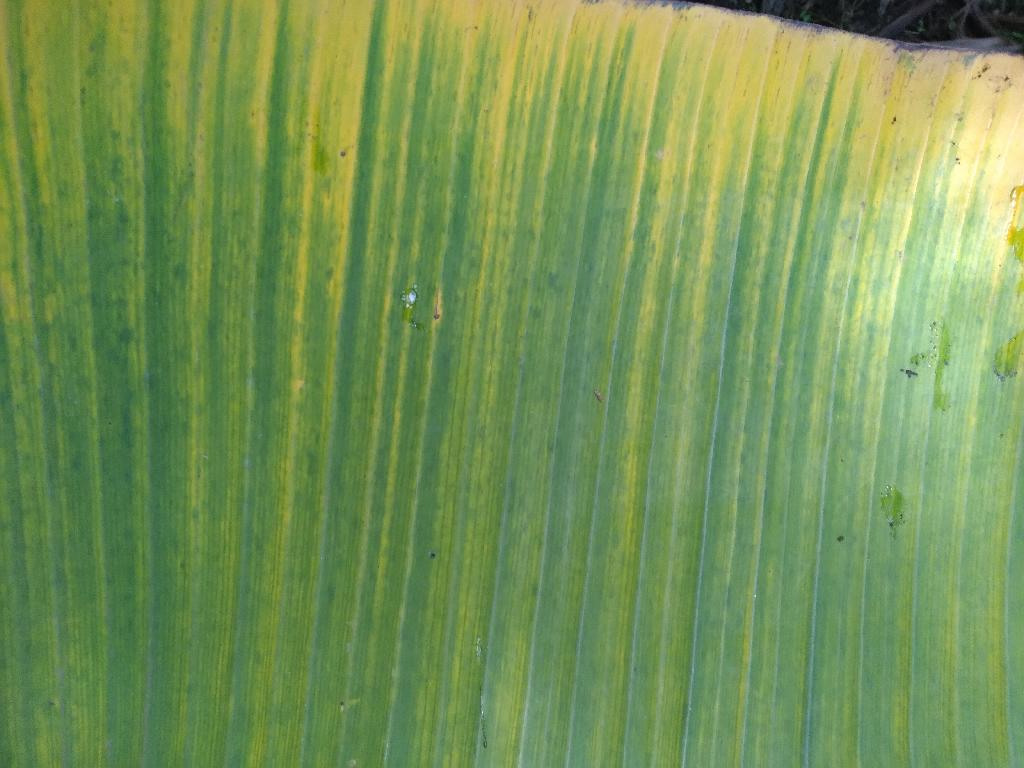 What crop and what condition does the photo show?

banana, fusarium wilt race 1
